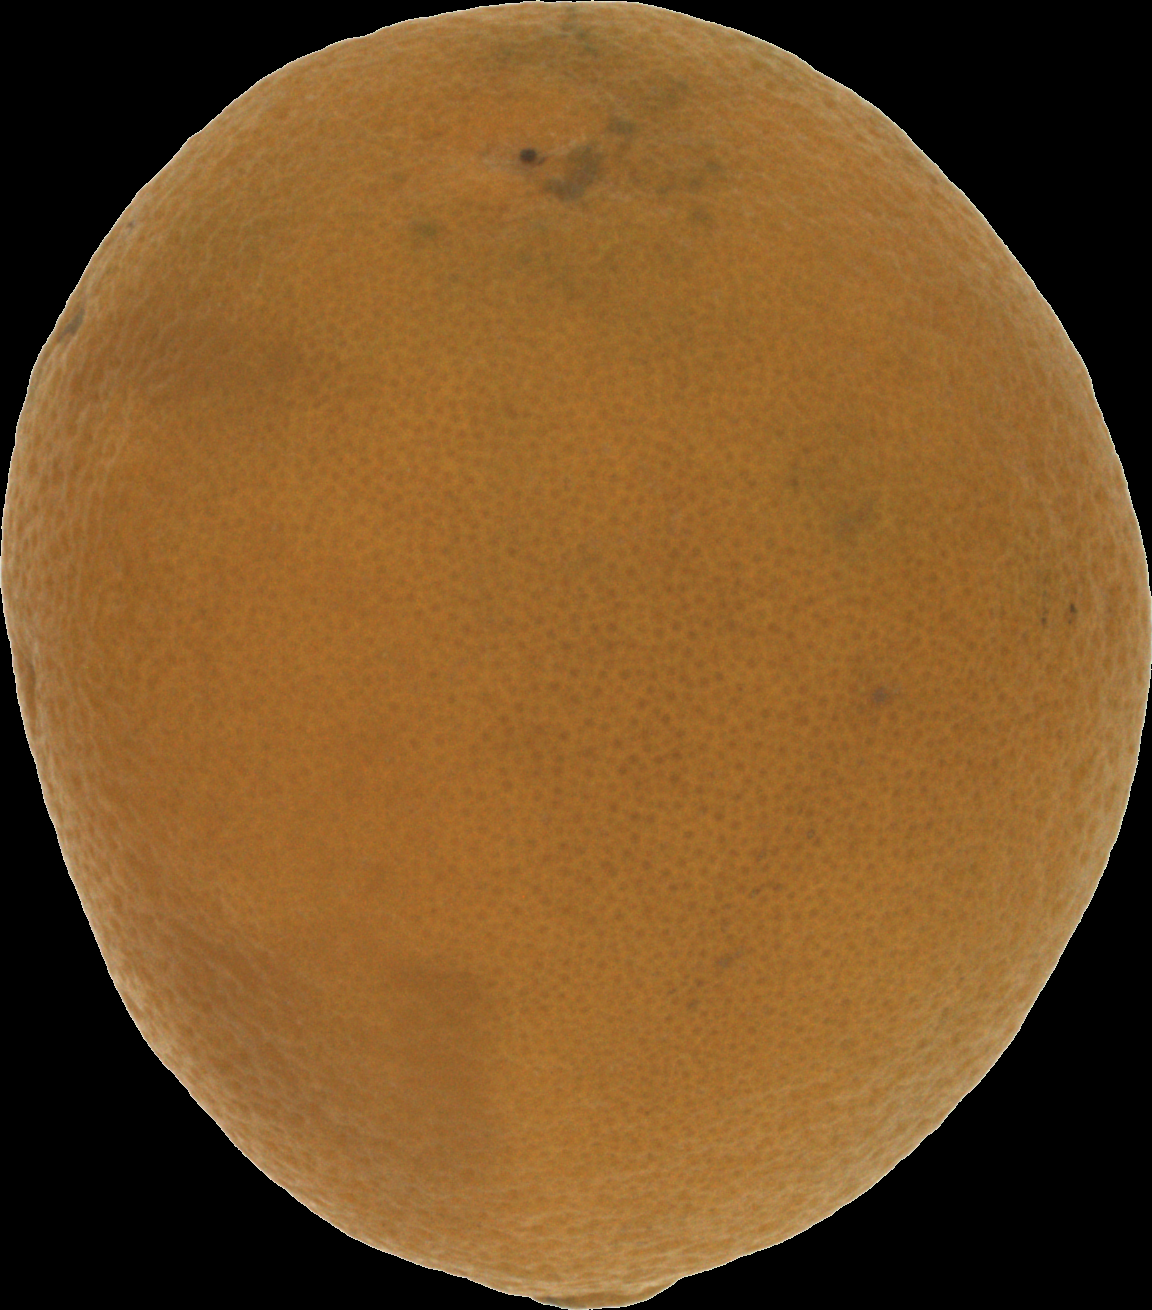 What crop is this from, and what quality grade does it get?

orange, bad
